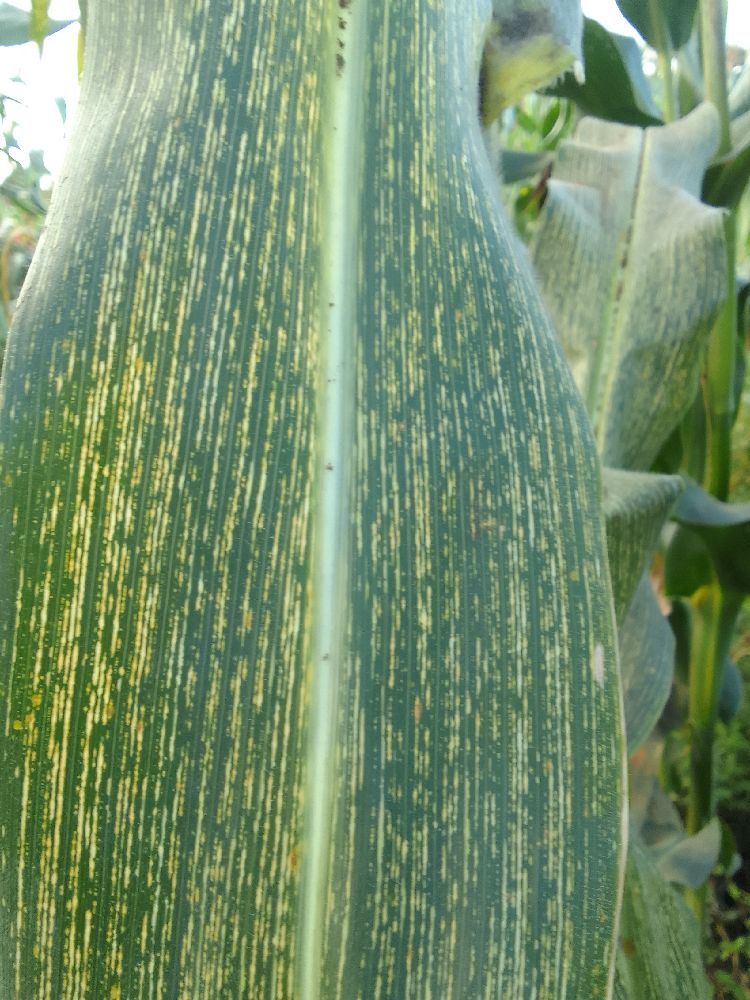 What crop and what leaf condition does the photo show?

maize, maize streak virus
